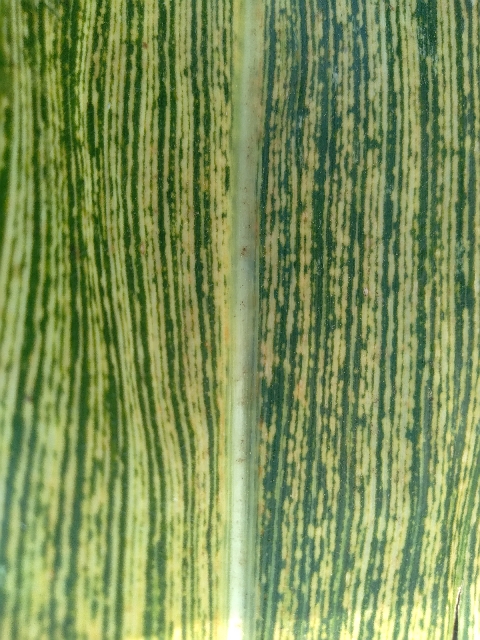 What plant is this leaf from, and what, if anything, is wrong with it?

maize, maize streak virus
